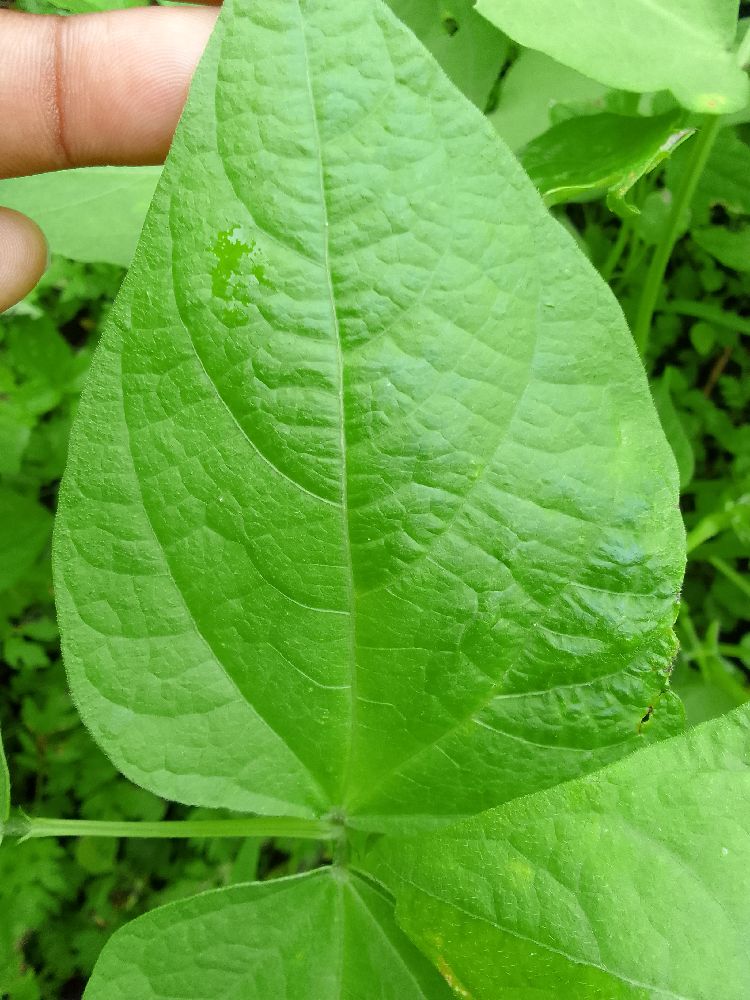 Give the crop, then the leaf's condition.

common bean, healthy
